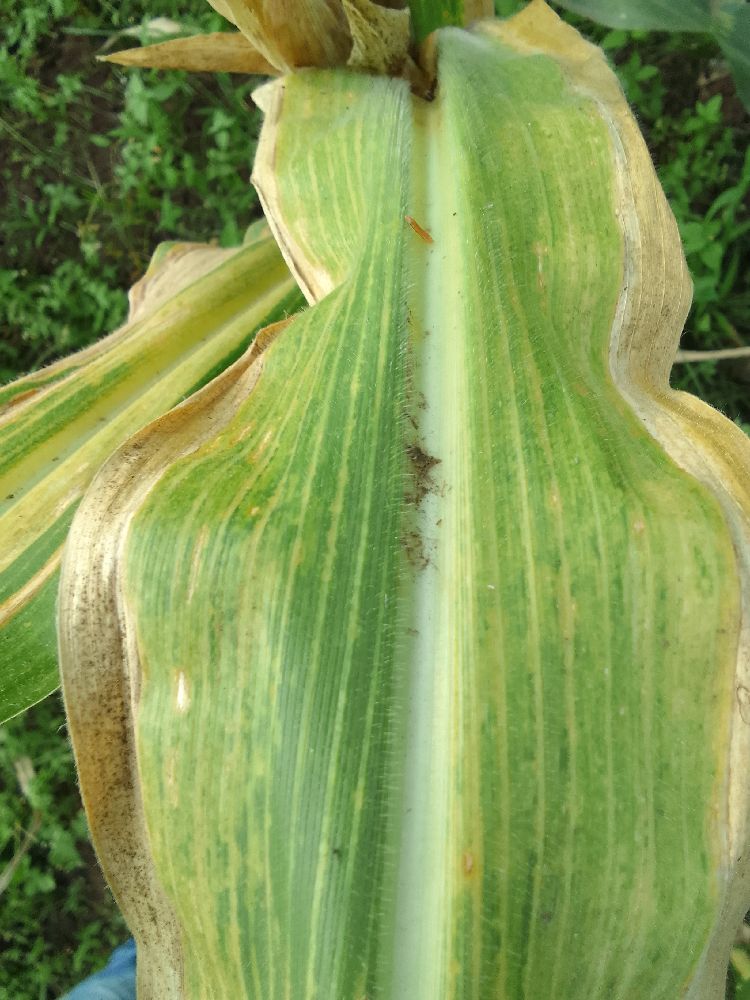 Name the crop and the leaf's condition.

maize, maize lethal necrosis
